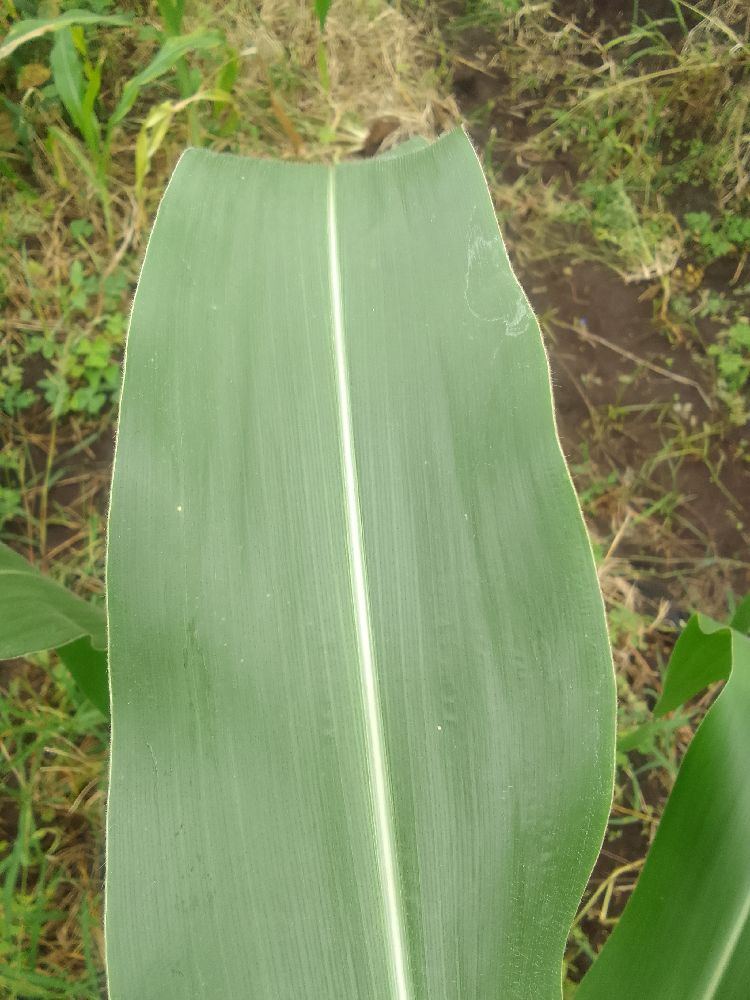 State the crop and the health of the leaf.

maize, healthy
